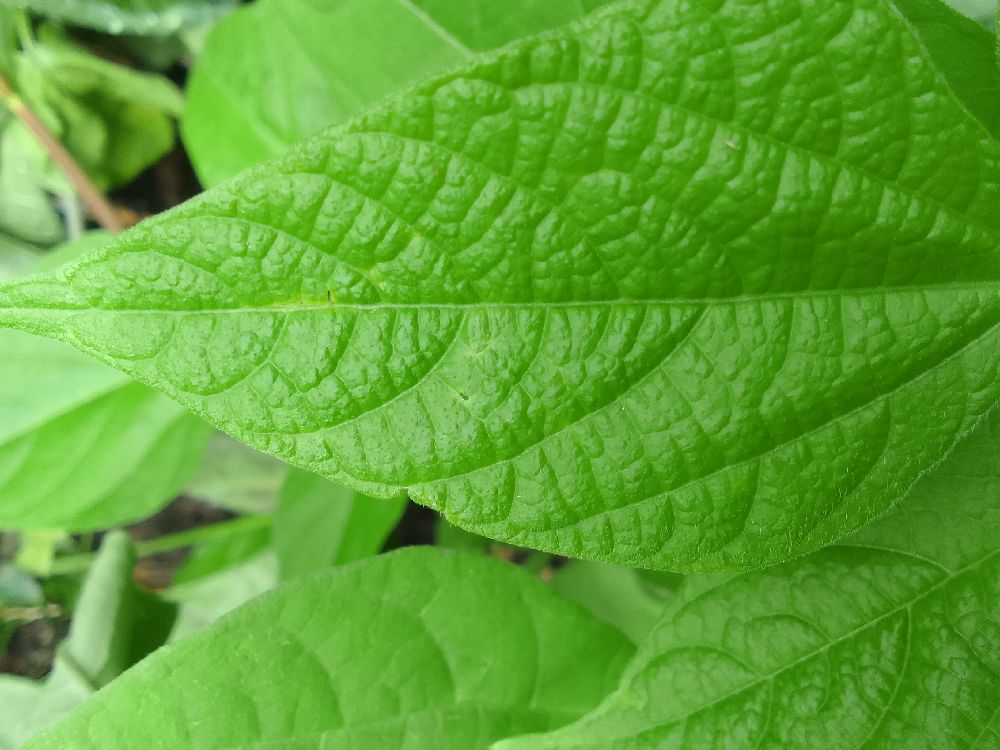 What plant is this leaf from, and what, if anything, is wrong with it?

common bean, healthy
